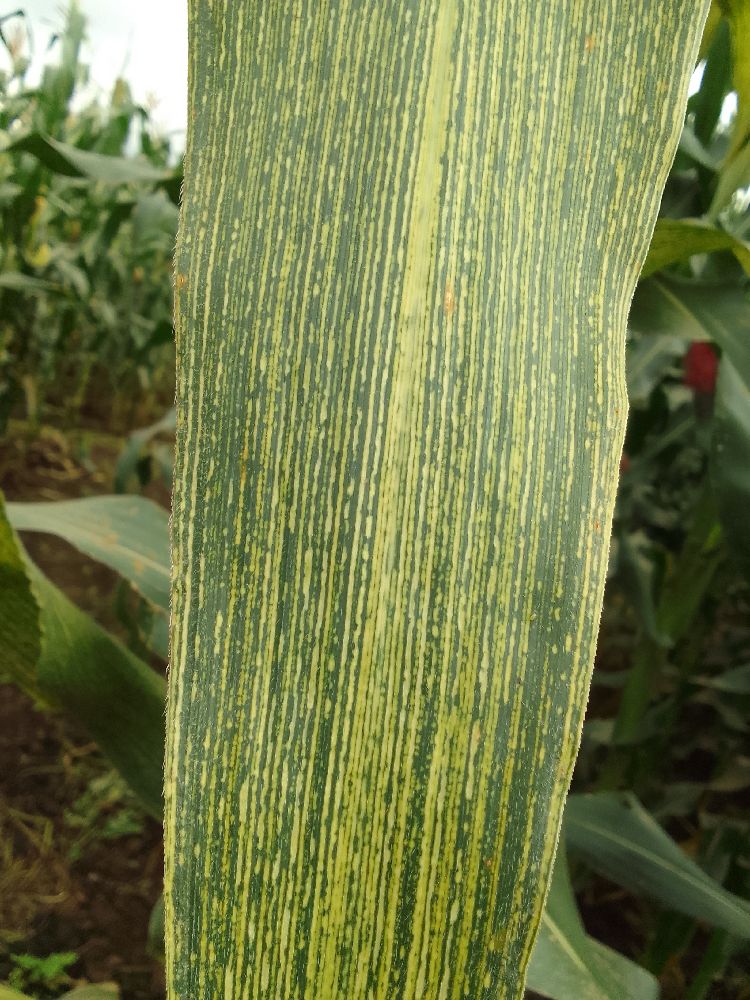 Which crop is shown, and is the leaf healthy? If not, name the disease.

maize, maize streak virus
